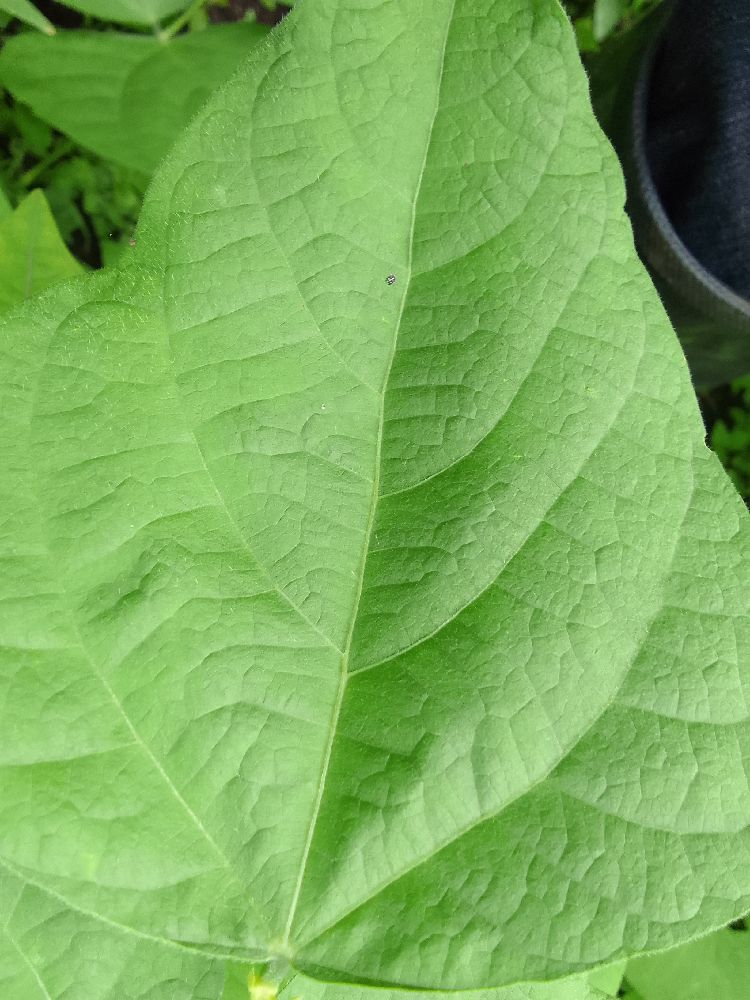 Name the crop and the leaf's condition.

common bean, healthy
